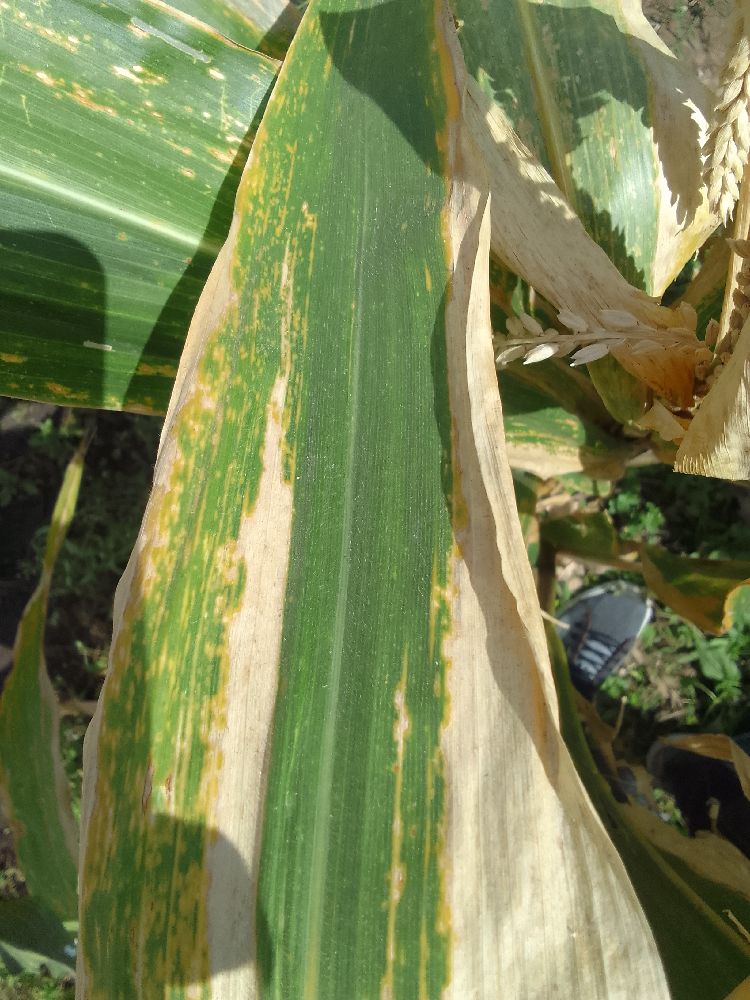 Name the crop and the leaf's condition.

maize, maize lethal necrosis
